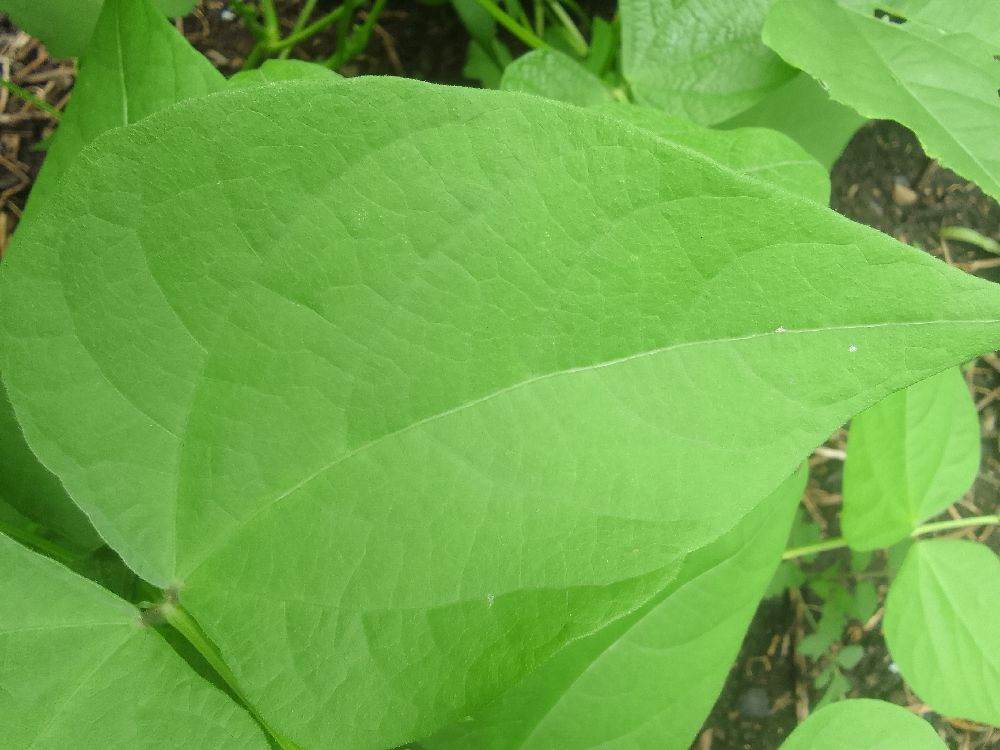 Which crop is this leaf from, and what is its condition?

common bean, healthy
